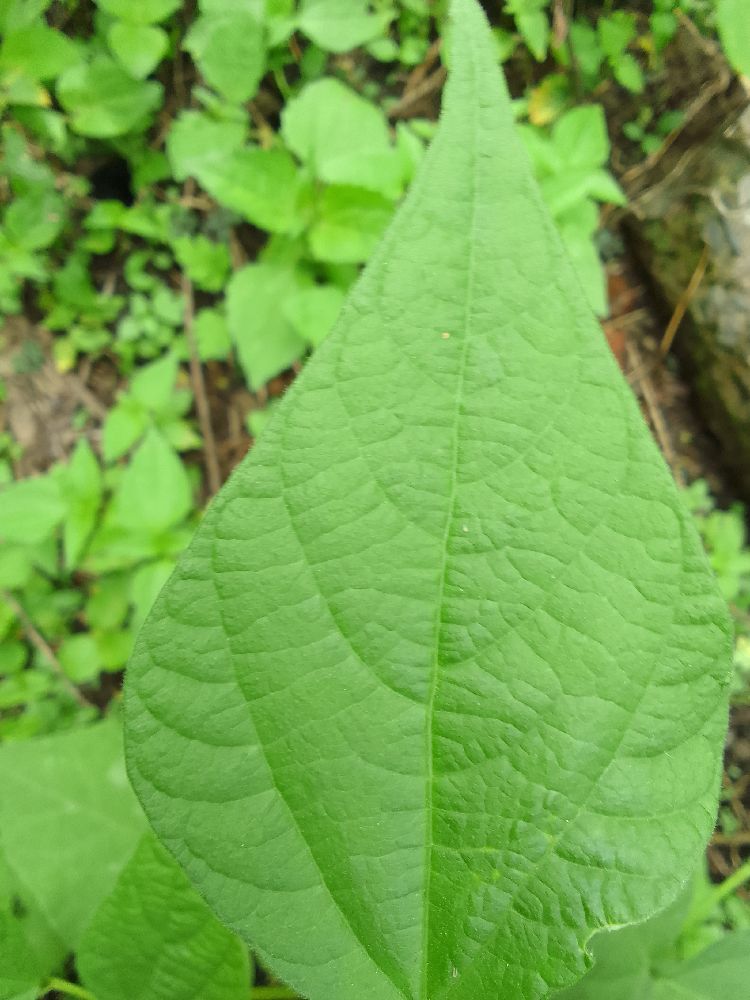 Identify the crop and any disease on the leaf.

common bean, healthy
